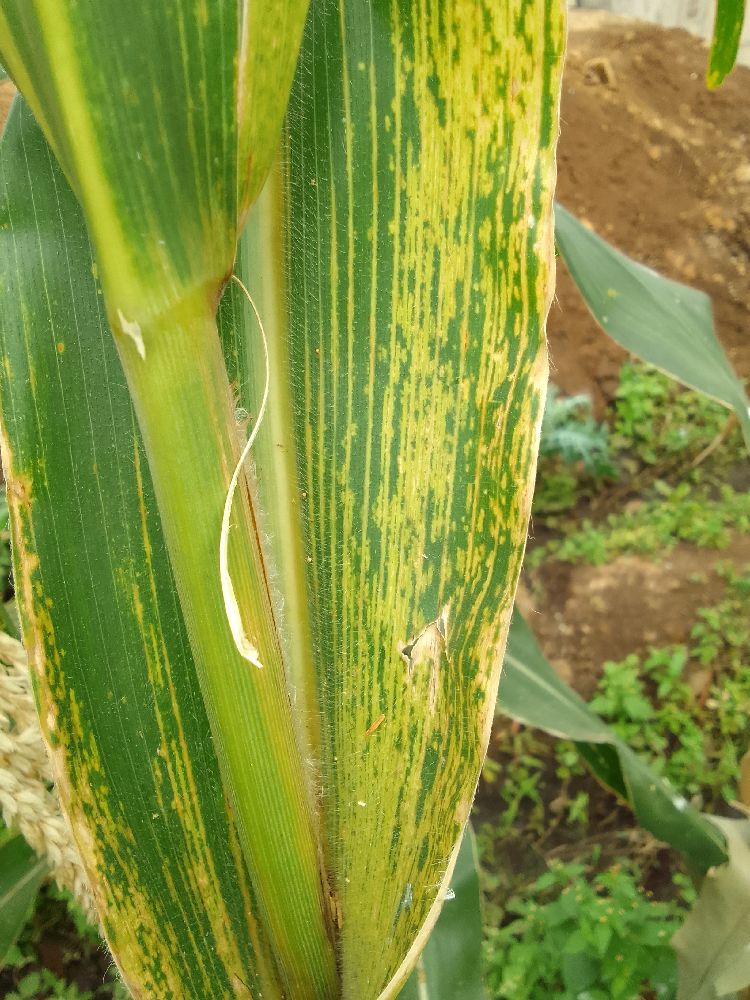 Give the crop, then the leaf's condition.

maize, maize lethal necrosis
